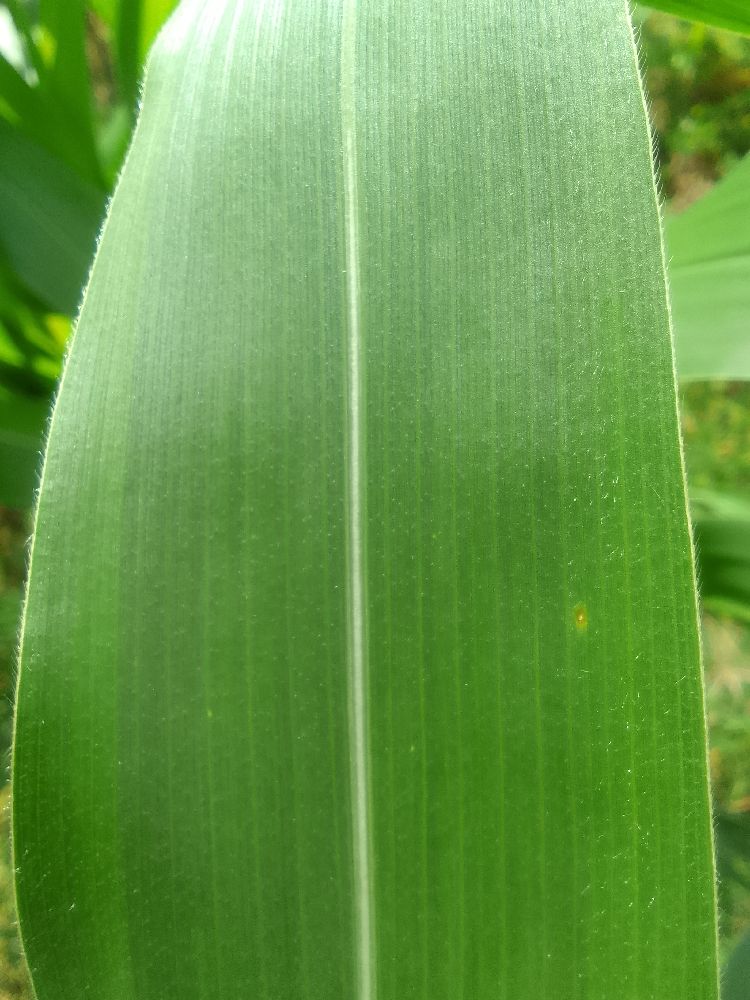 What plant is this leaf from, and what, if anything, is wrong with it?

maize, healthy
